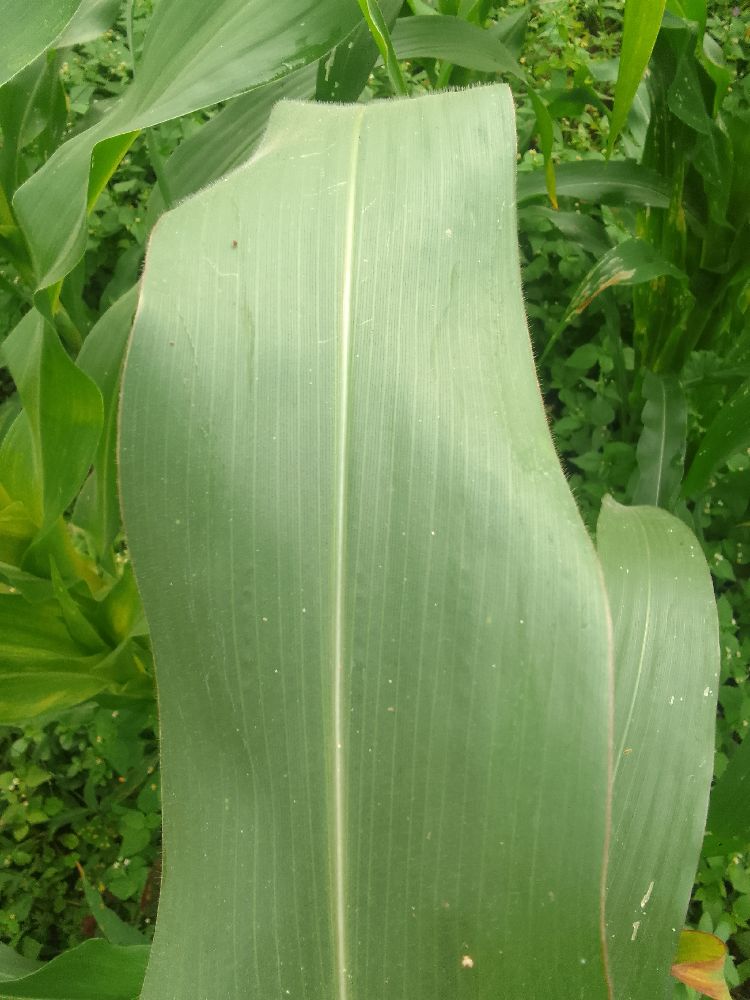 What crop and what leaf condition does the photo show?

maize, healthy
